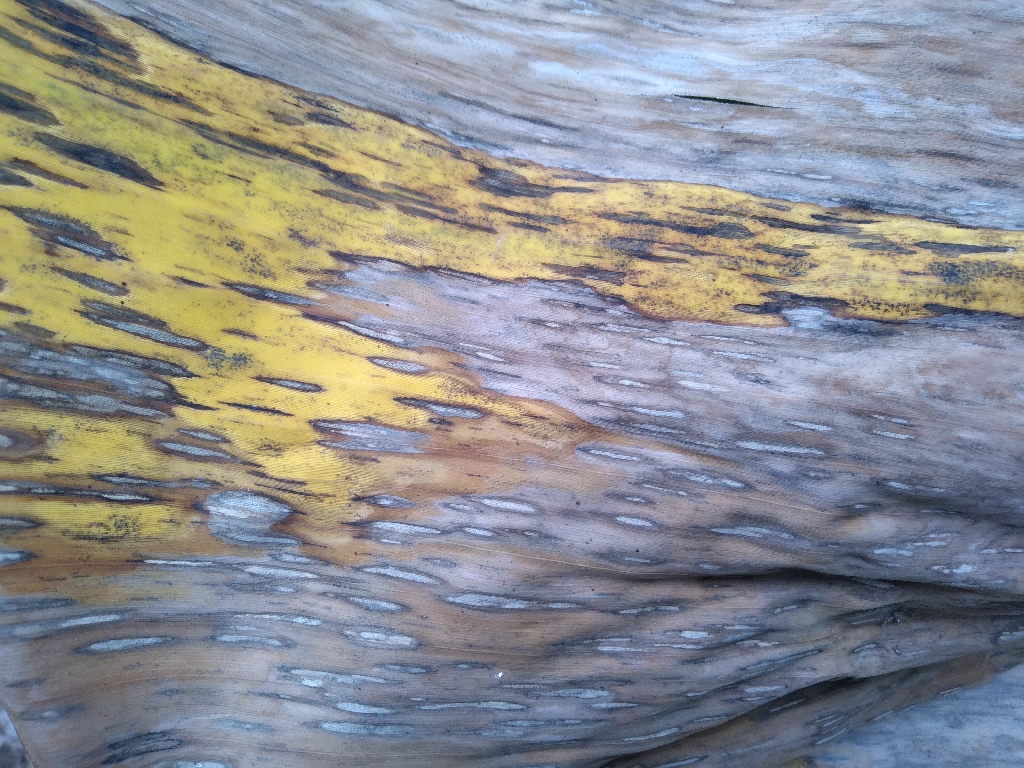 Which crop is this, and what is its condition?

banana, black sigatoka
